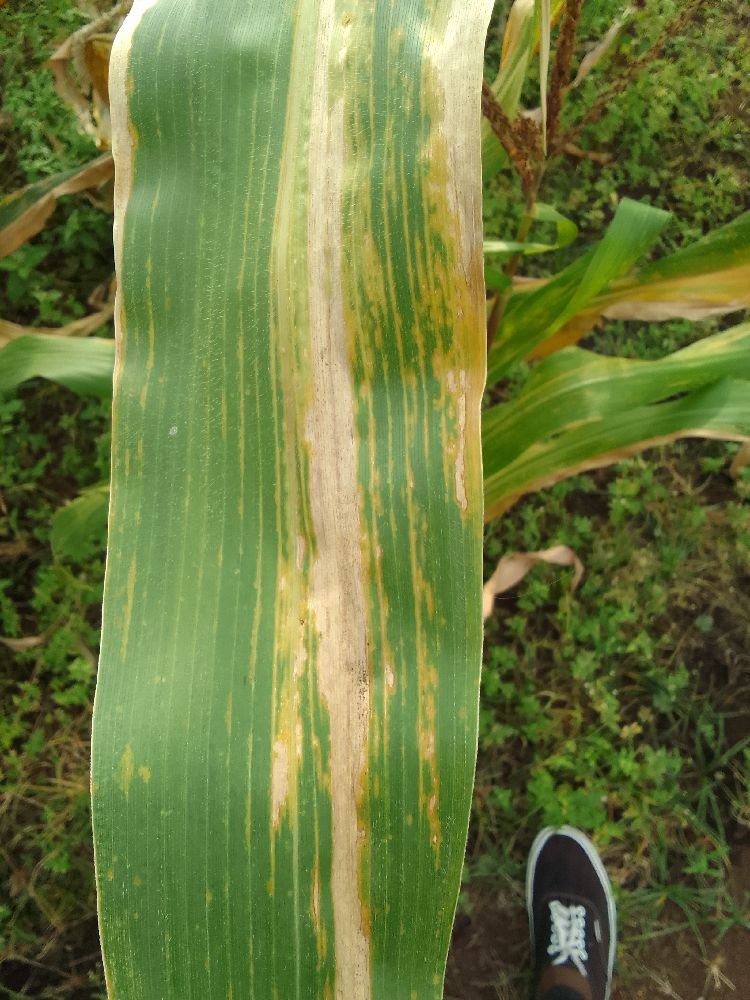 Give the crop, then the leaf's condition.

maize, maize lethal necrosis
